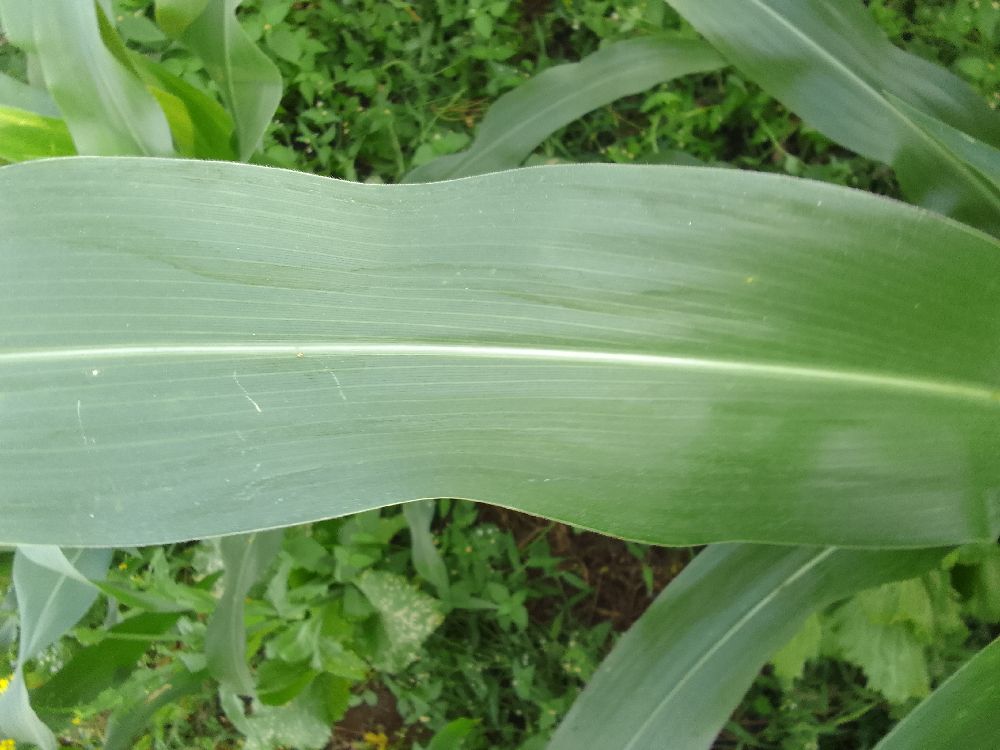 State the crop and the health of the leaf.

maize, healthy
